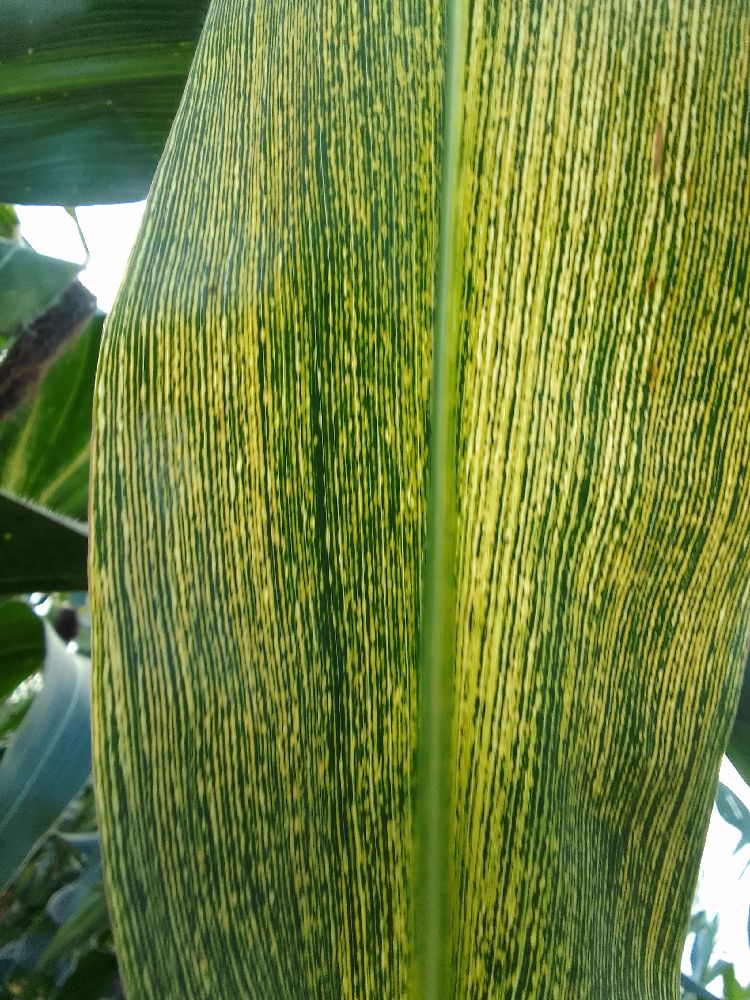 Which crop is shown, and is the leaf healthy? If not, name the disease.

maize, maize streak virus
